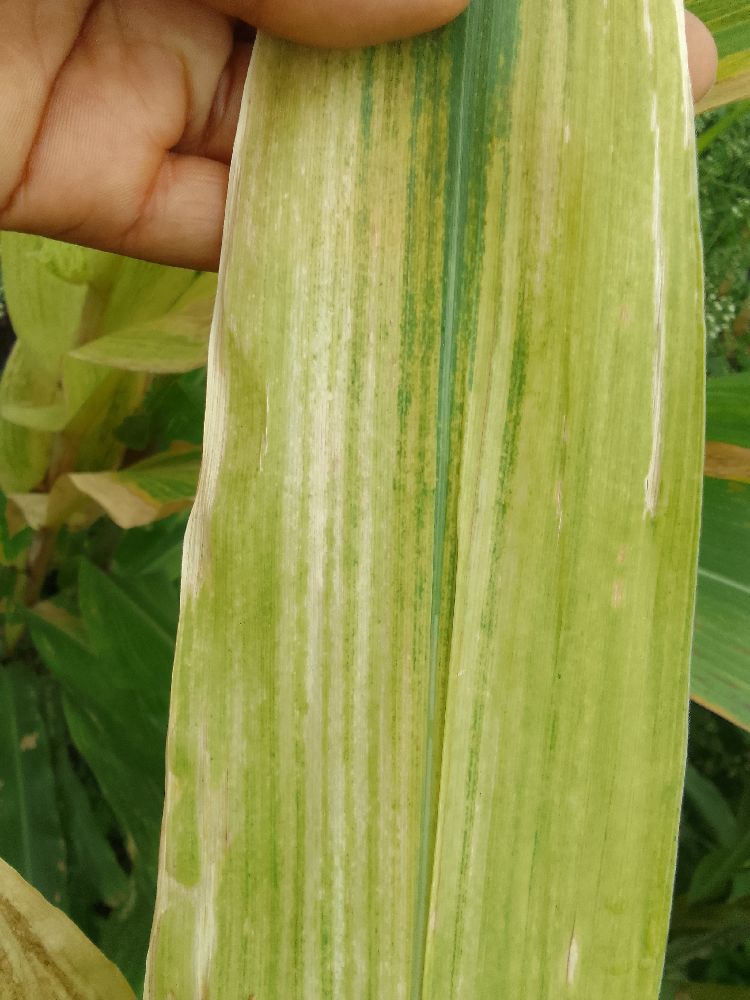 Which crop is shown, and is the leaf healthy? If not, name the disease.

maize, maize lethal necrosis
